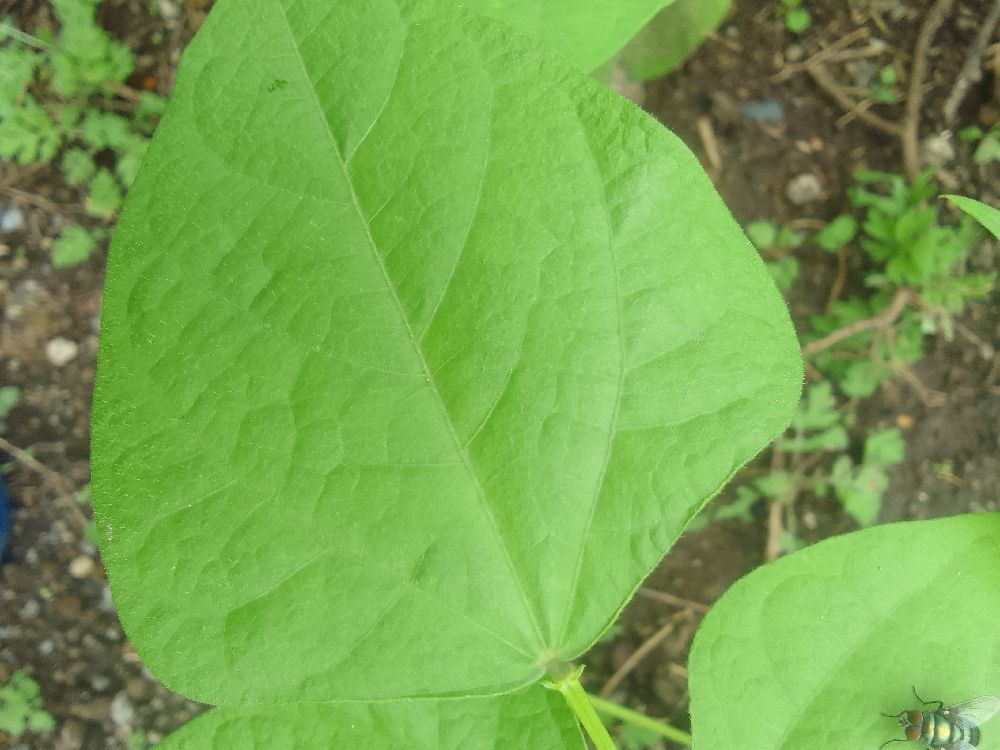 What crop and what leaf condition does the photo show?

common bean, healthy
